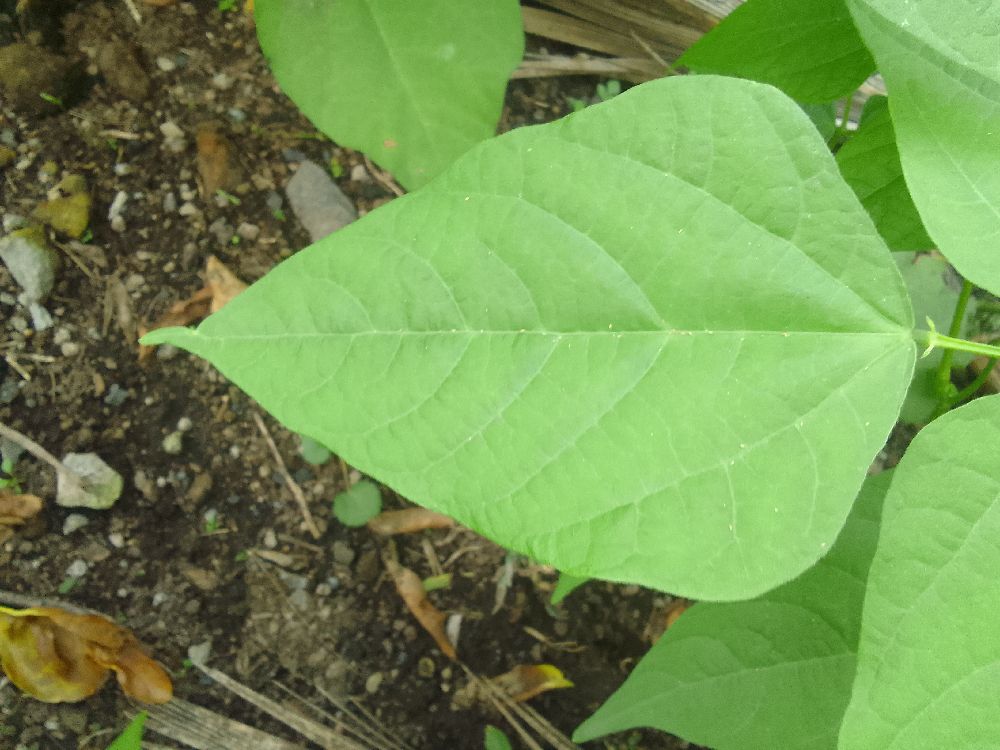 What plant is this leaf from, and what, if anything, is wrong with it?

common bean, healthy
